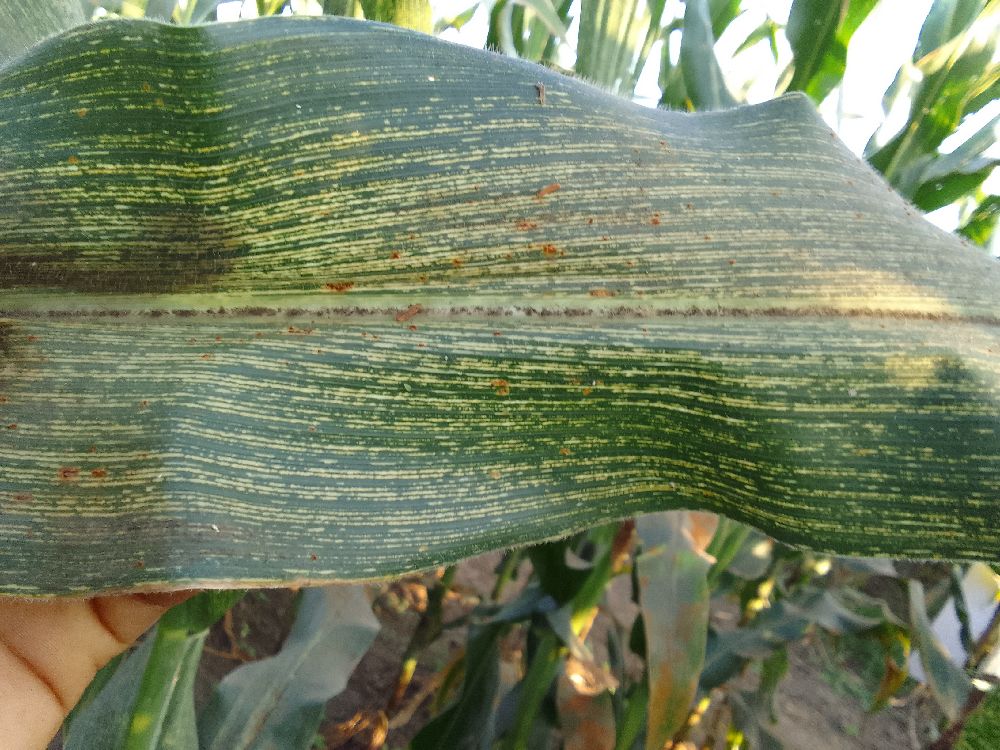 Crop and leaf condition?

maize, maize streak virus
